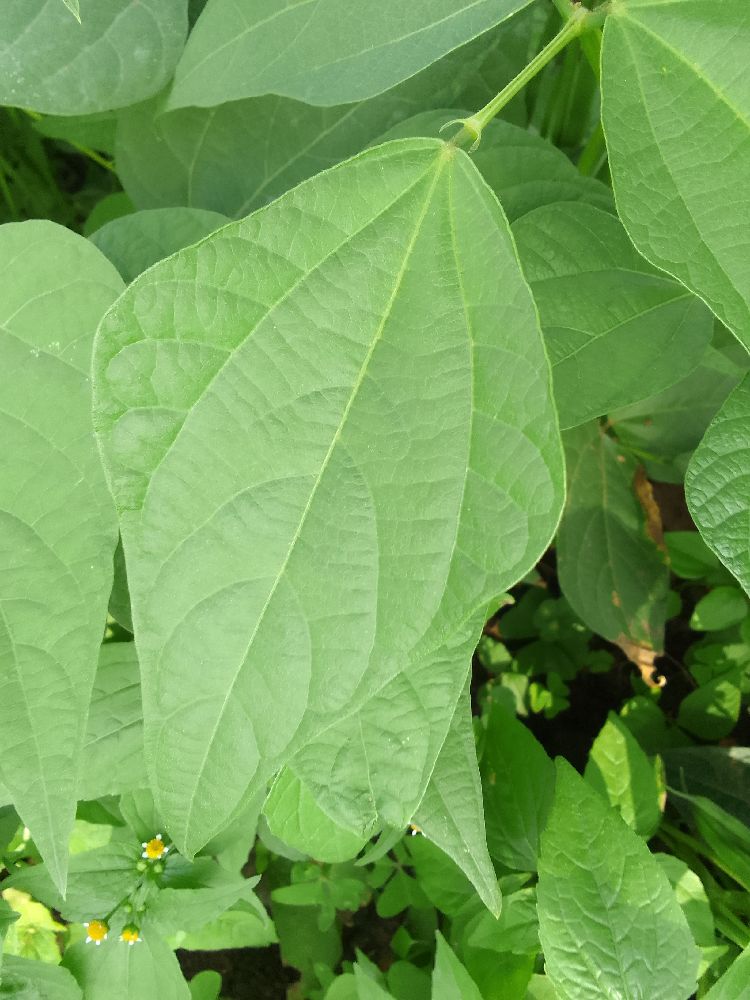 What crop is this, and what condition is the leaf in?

common bean, healthy
